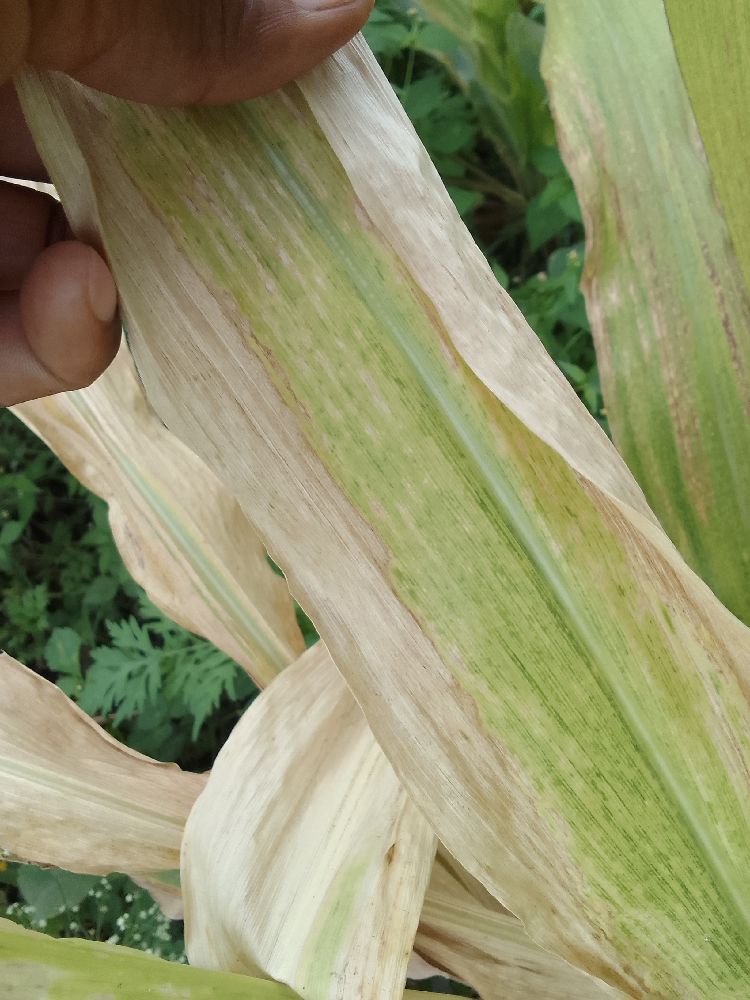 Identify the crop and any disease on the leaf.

maize, maize lethal necrosis
